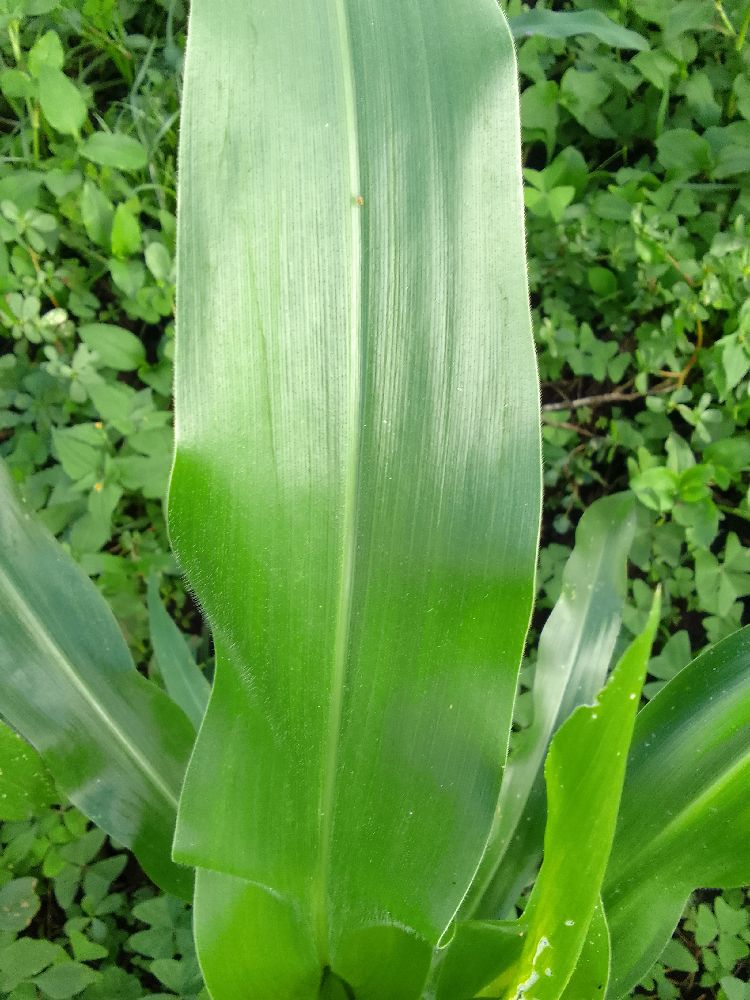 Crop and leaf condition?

maize, healthy
